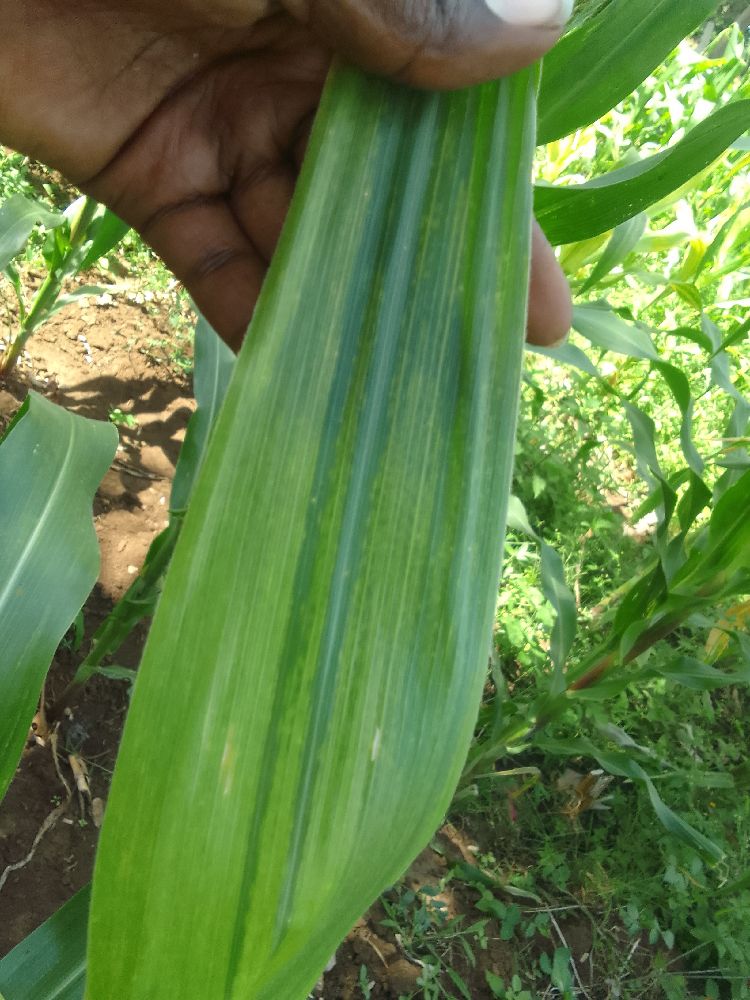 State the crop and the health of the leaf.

maize, maize lethal necrosis
